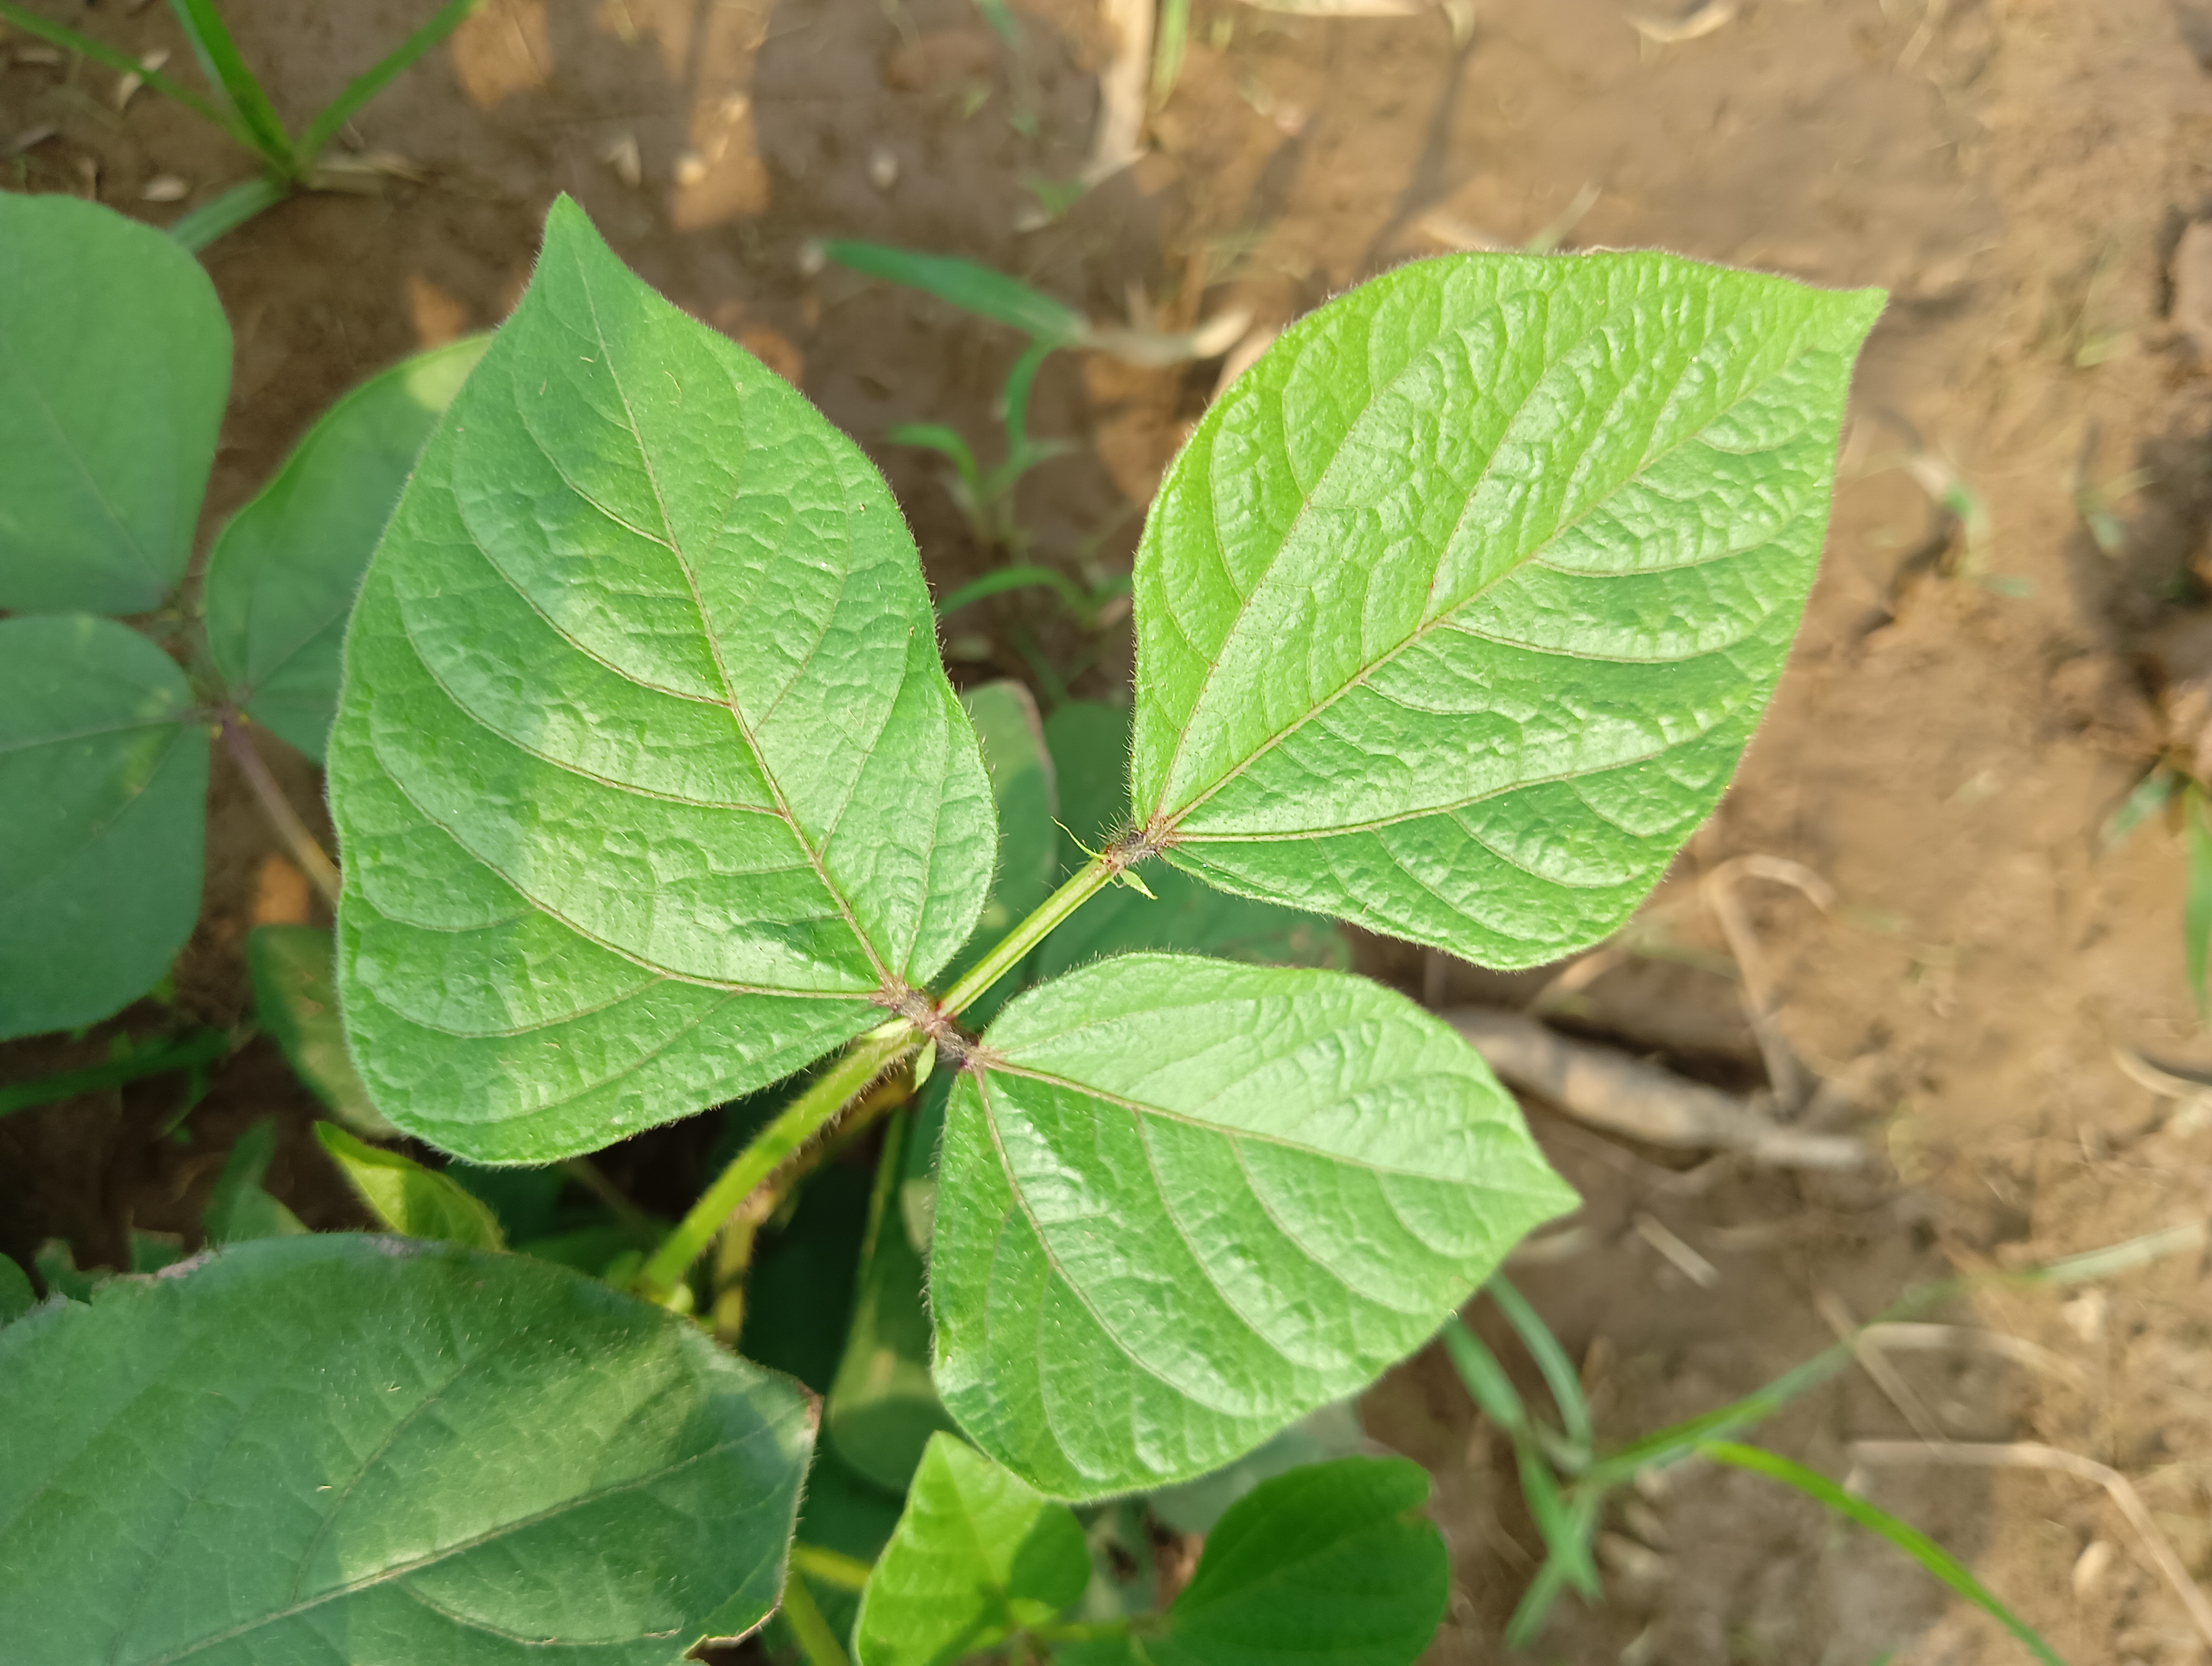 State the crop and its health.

mungbean, healthy
